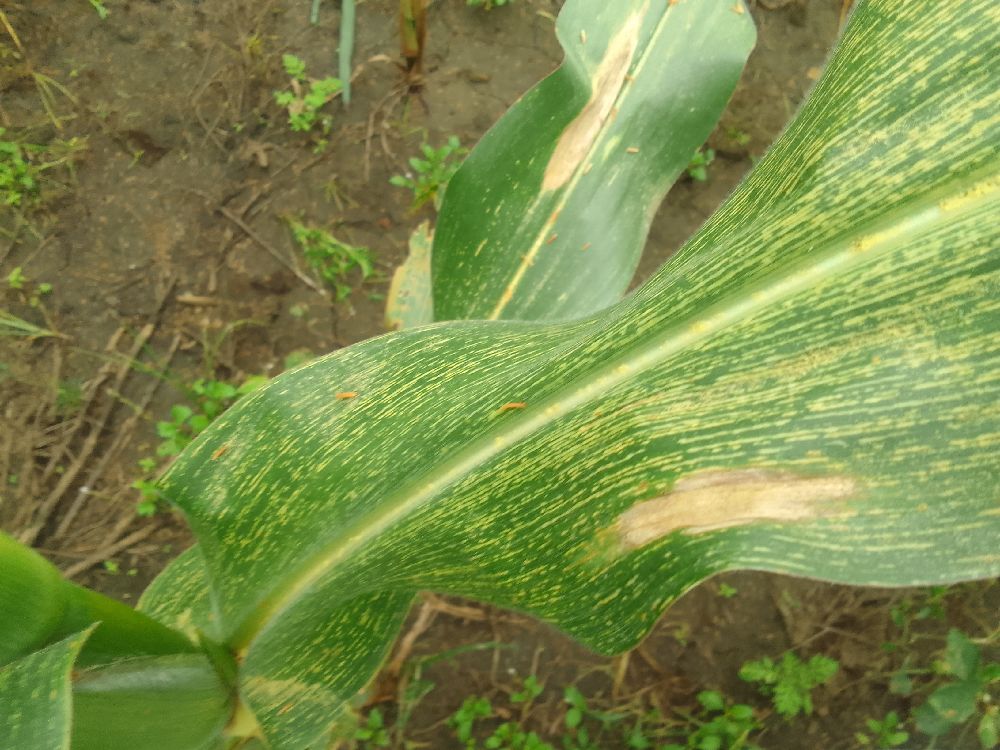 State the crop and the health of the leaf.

maize, maize streak virus
